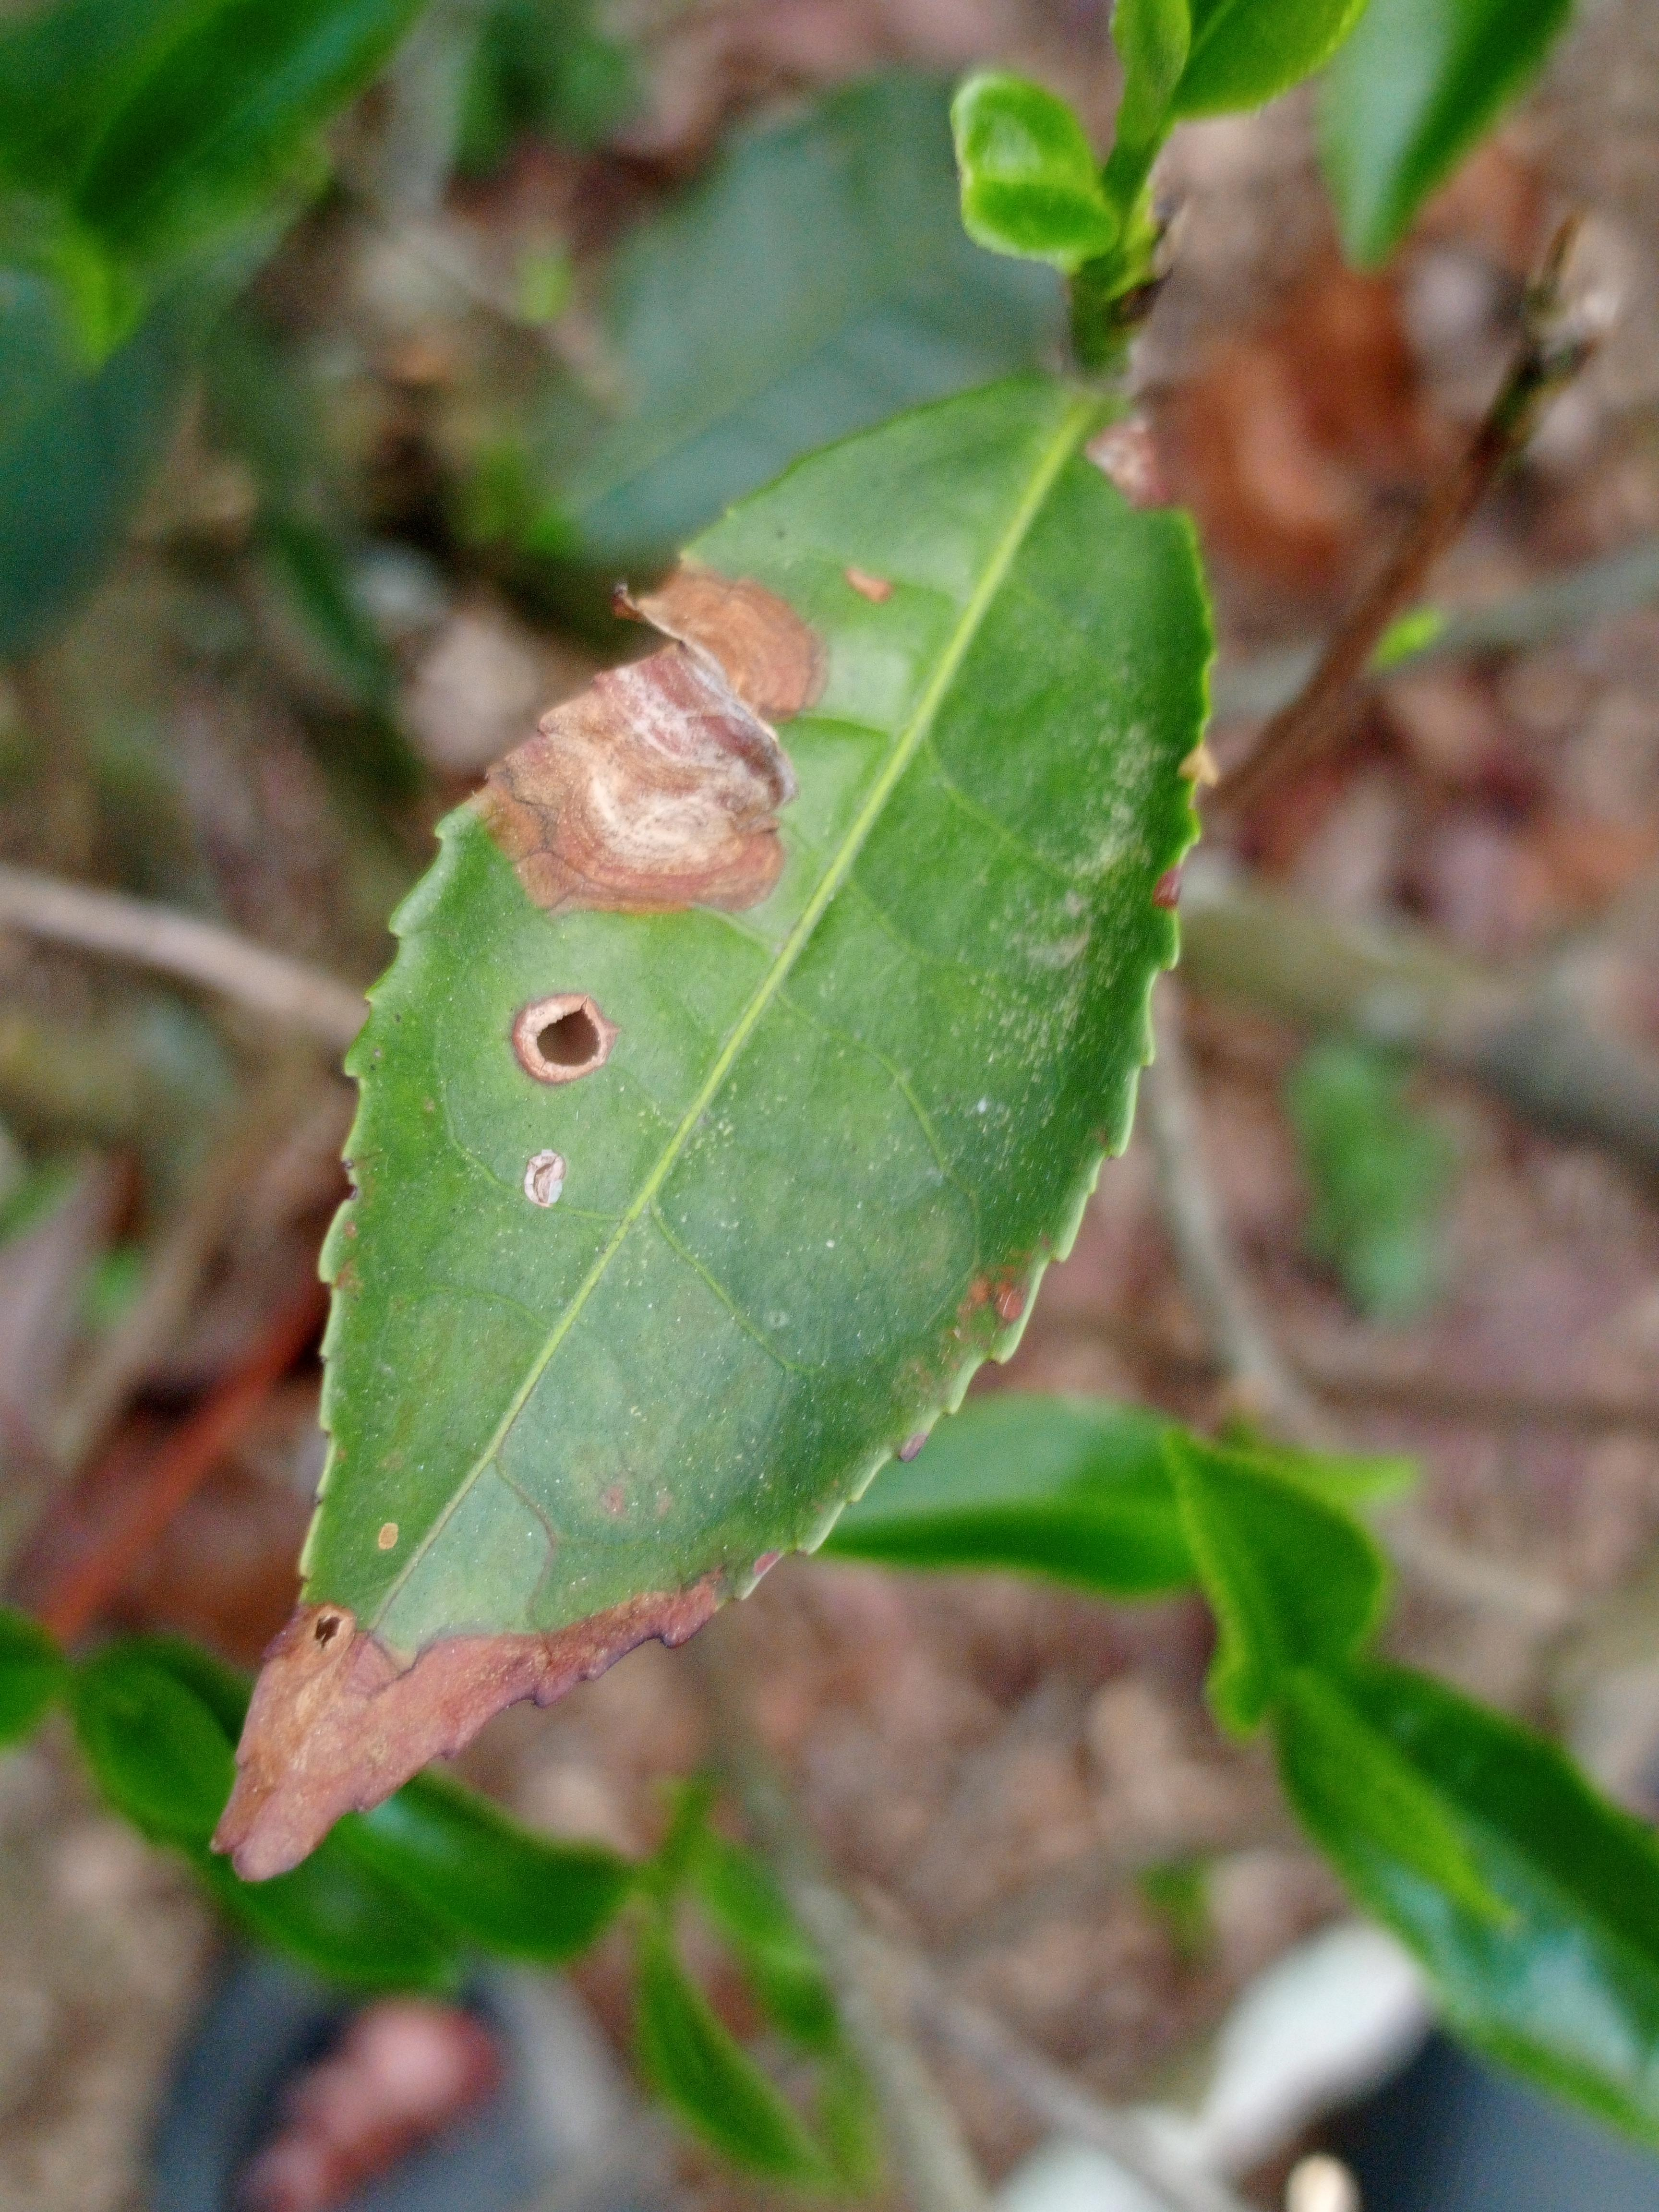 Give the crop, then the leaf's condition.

tea, blight
